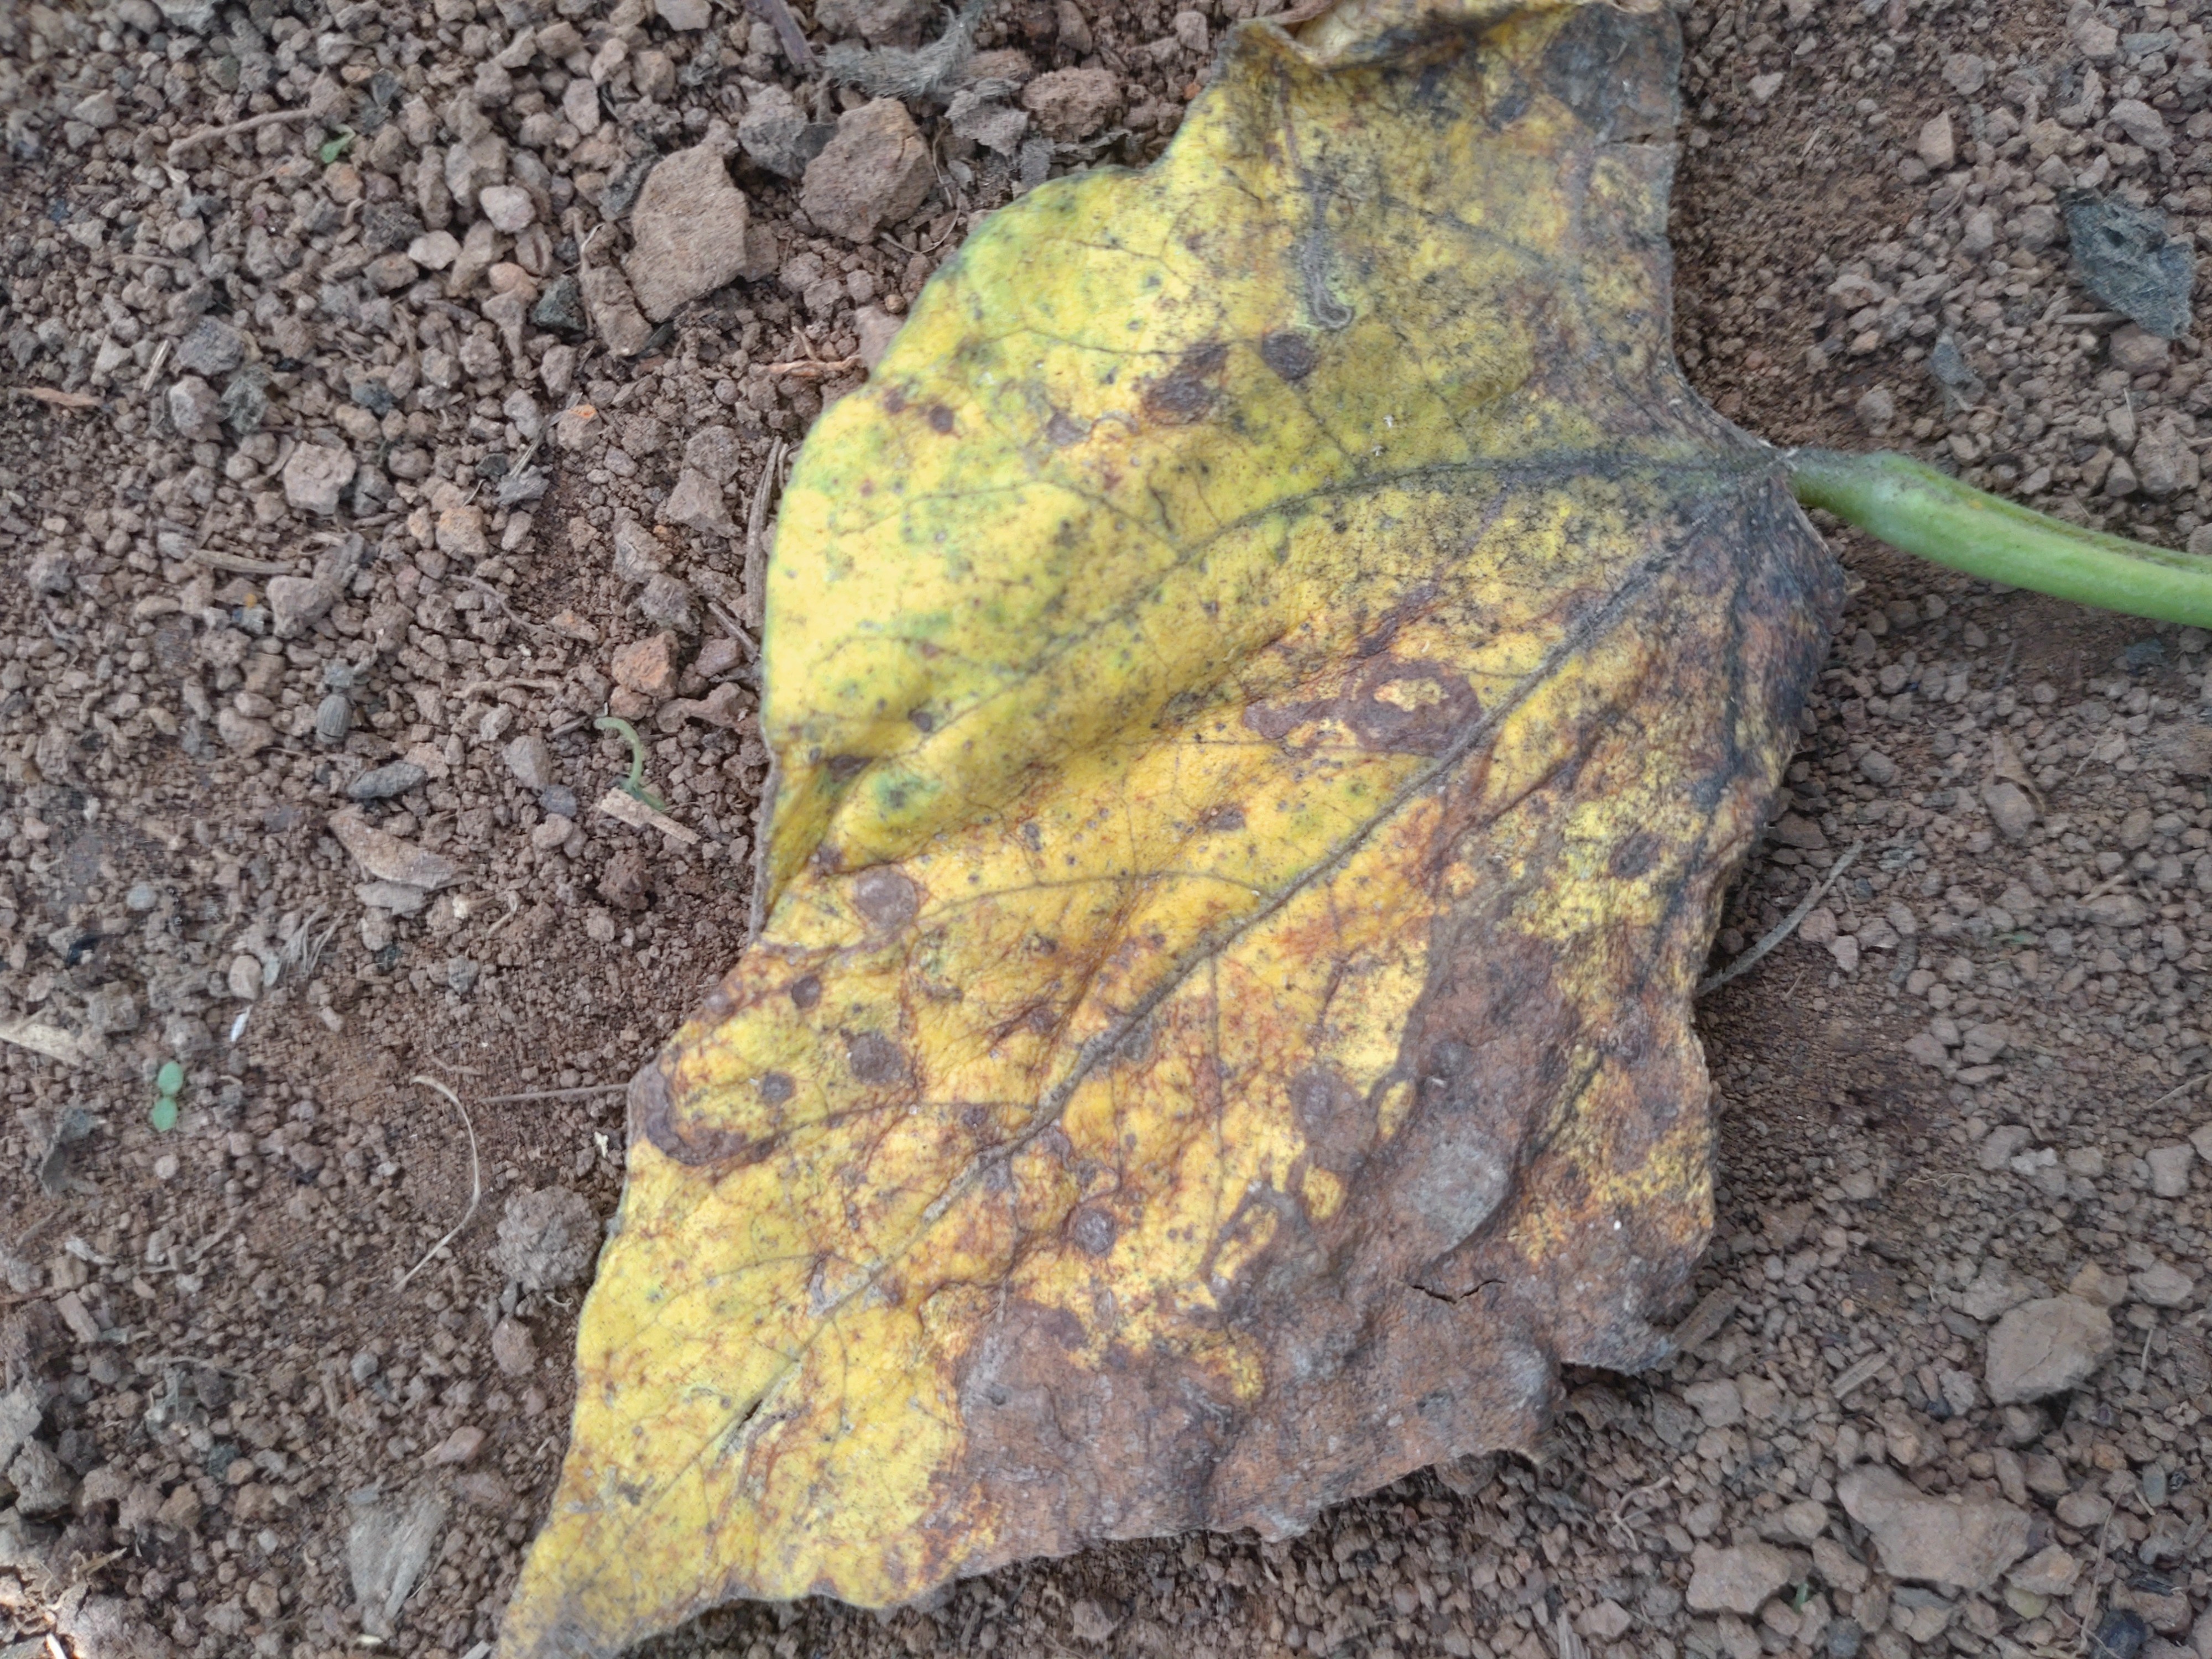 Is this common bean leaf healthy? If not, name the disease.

anthracnose
